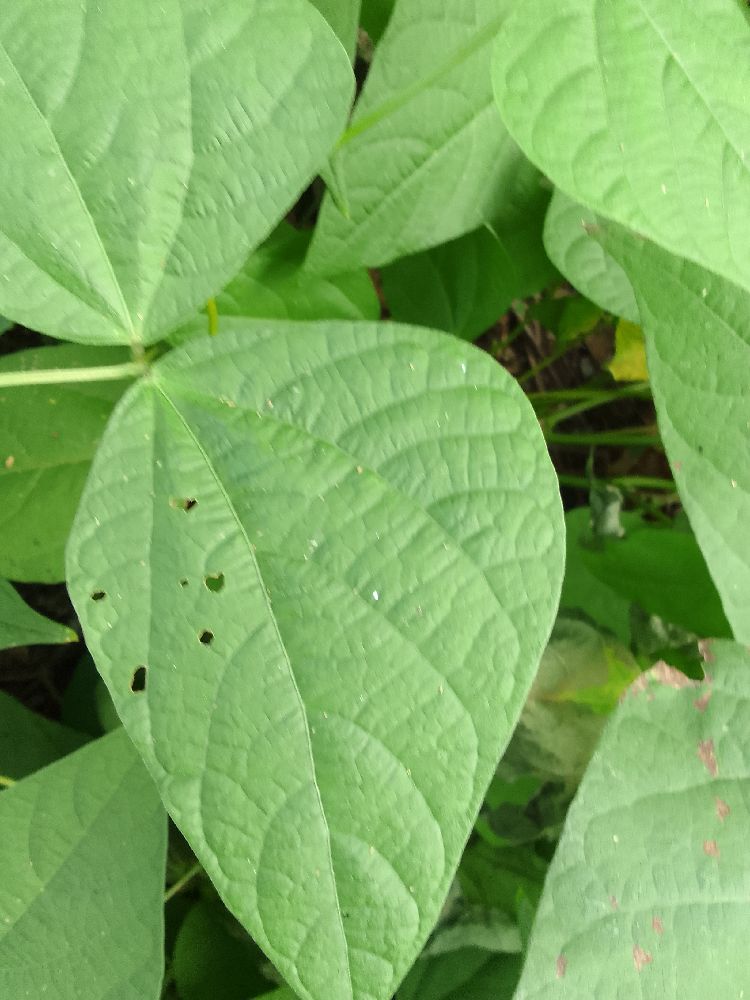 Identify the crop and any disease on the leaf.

common bean, healthy
